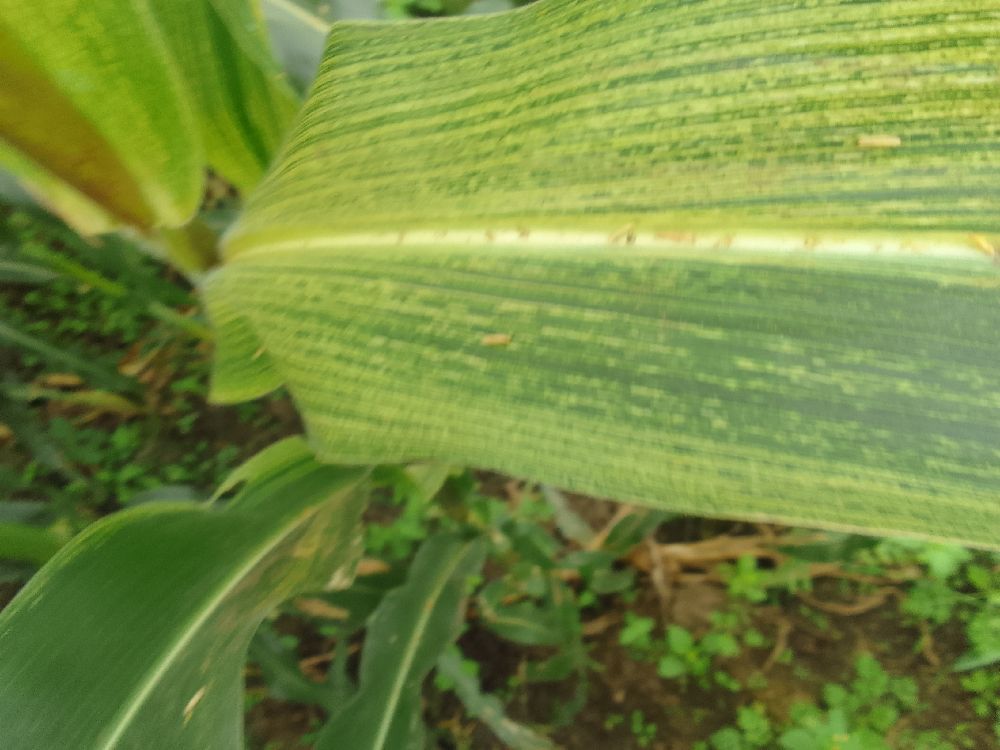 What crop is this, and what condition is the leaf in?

maize, maize streak virus
